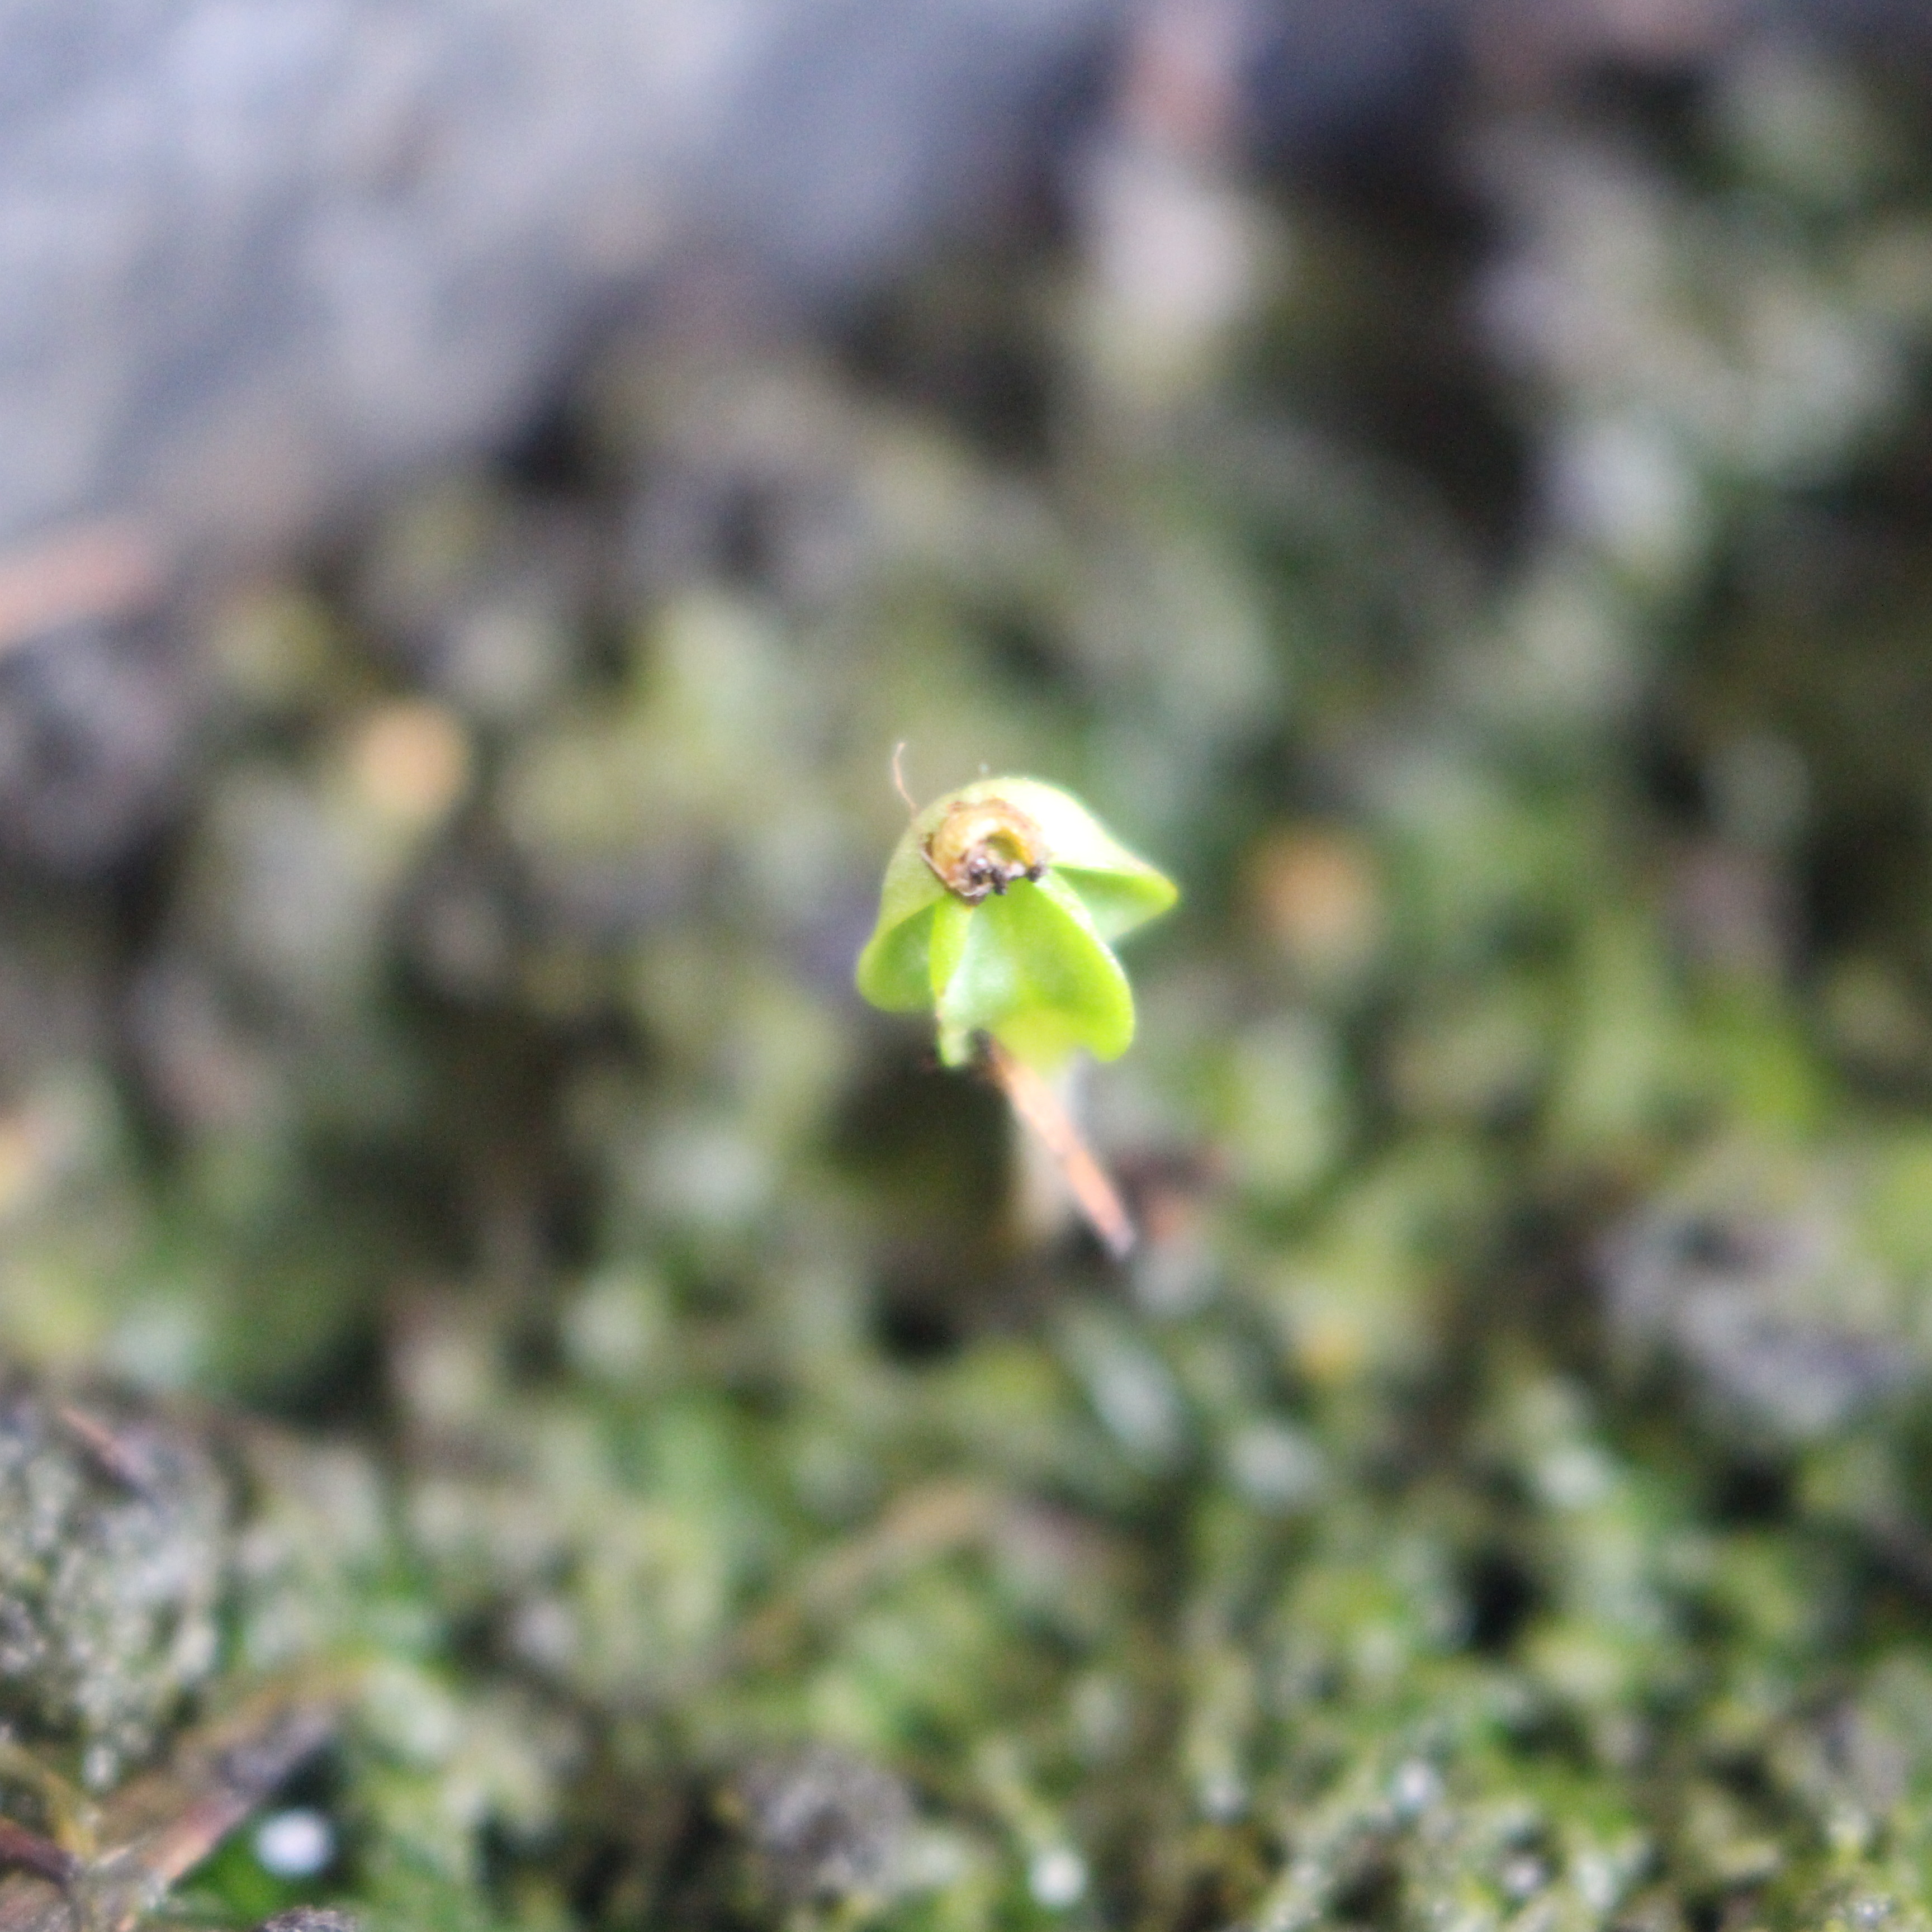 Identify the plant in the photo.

Veronica persica
